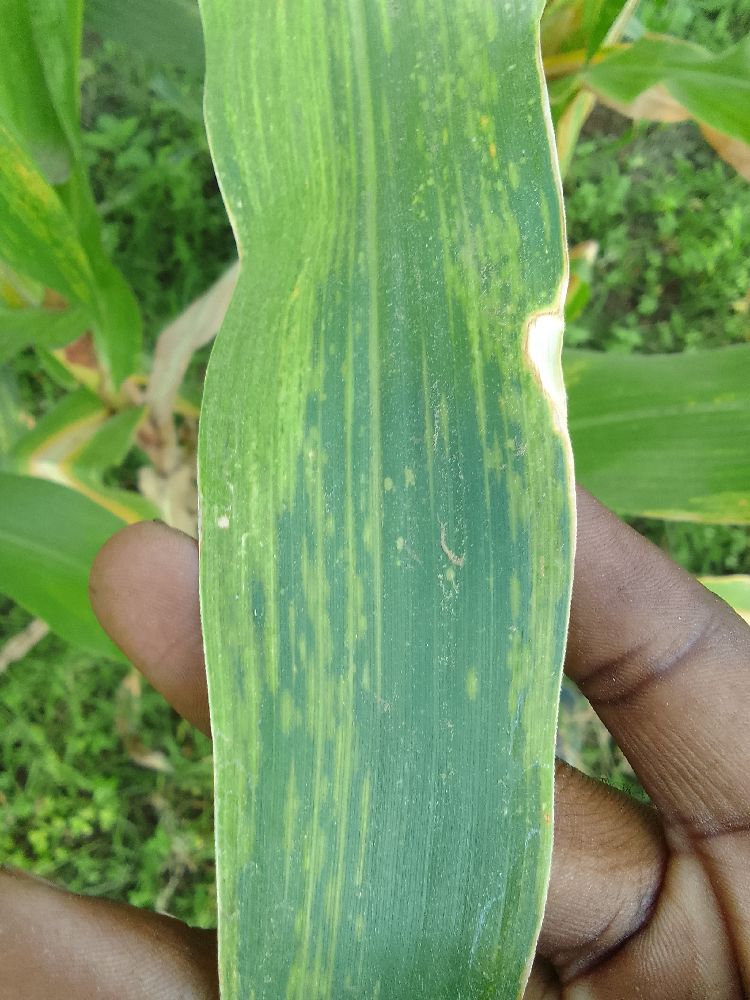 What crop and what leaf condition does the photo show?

maize, maize lethal necrosis
